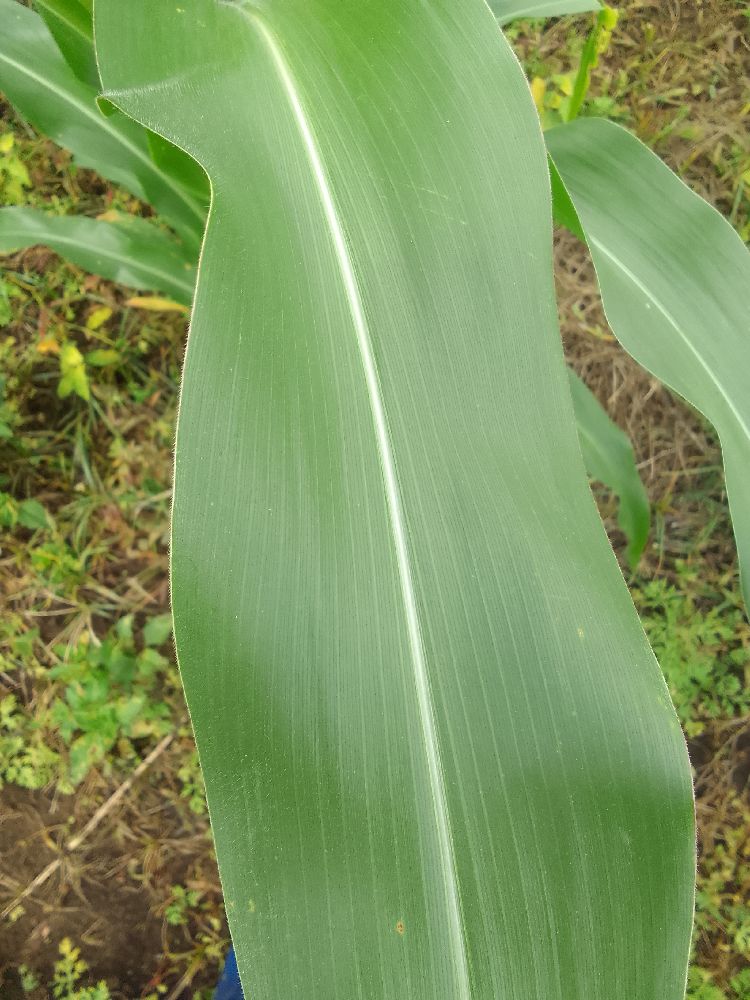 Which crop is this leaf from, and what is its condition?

maize, healthy
